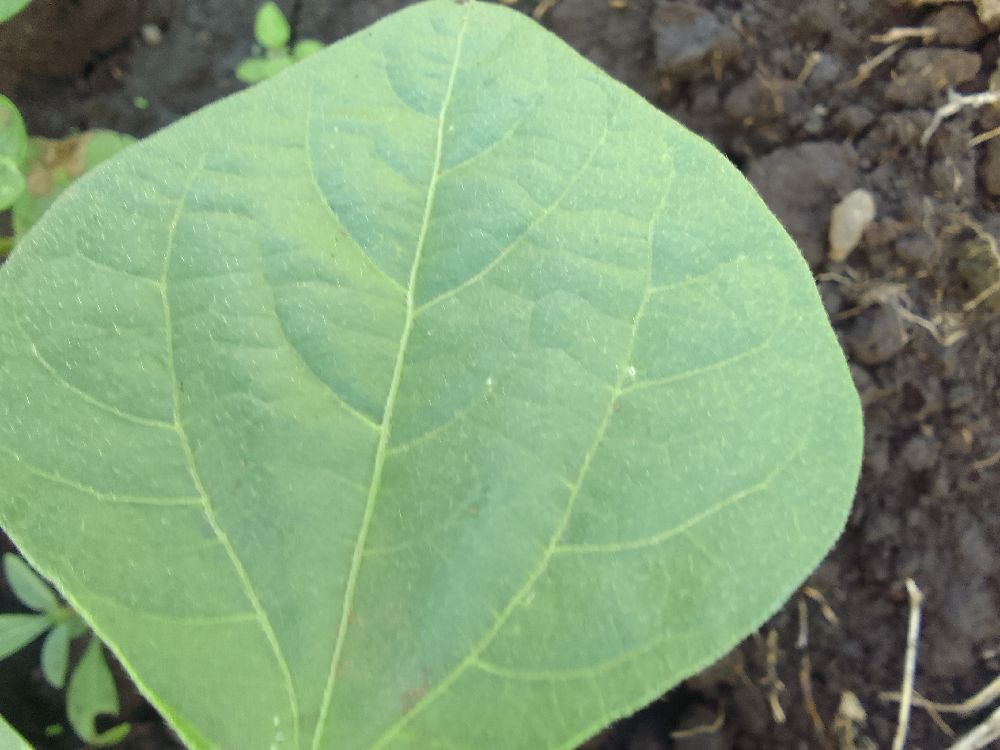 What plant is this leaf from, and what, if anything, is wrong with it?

common bean, healthy
